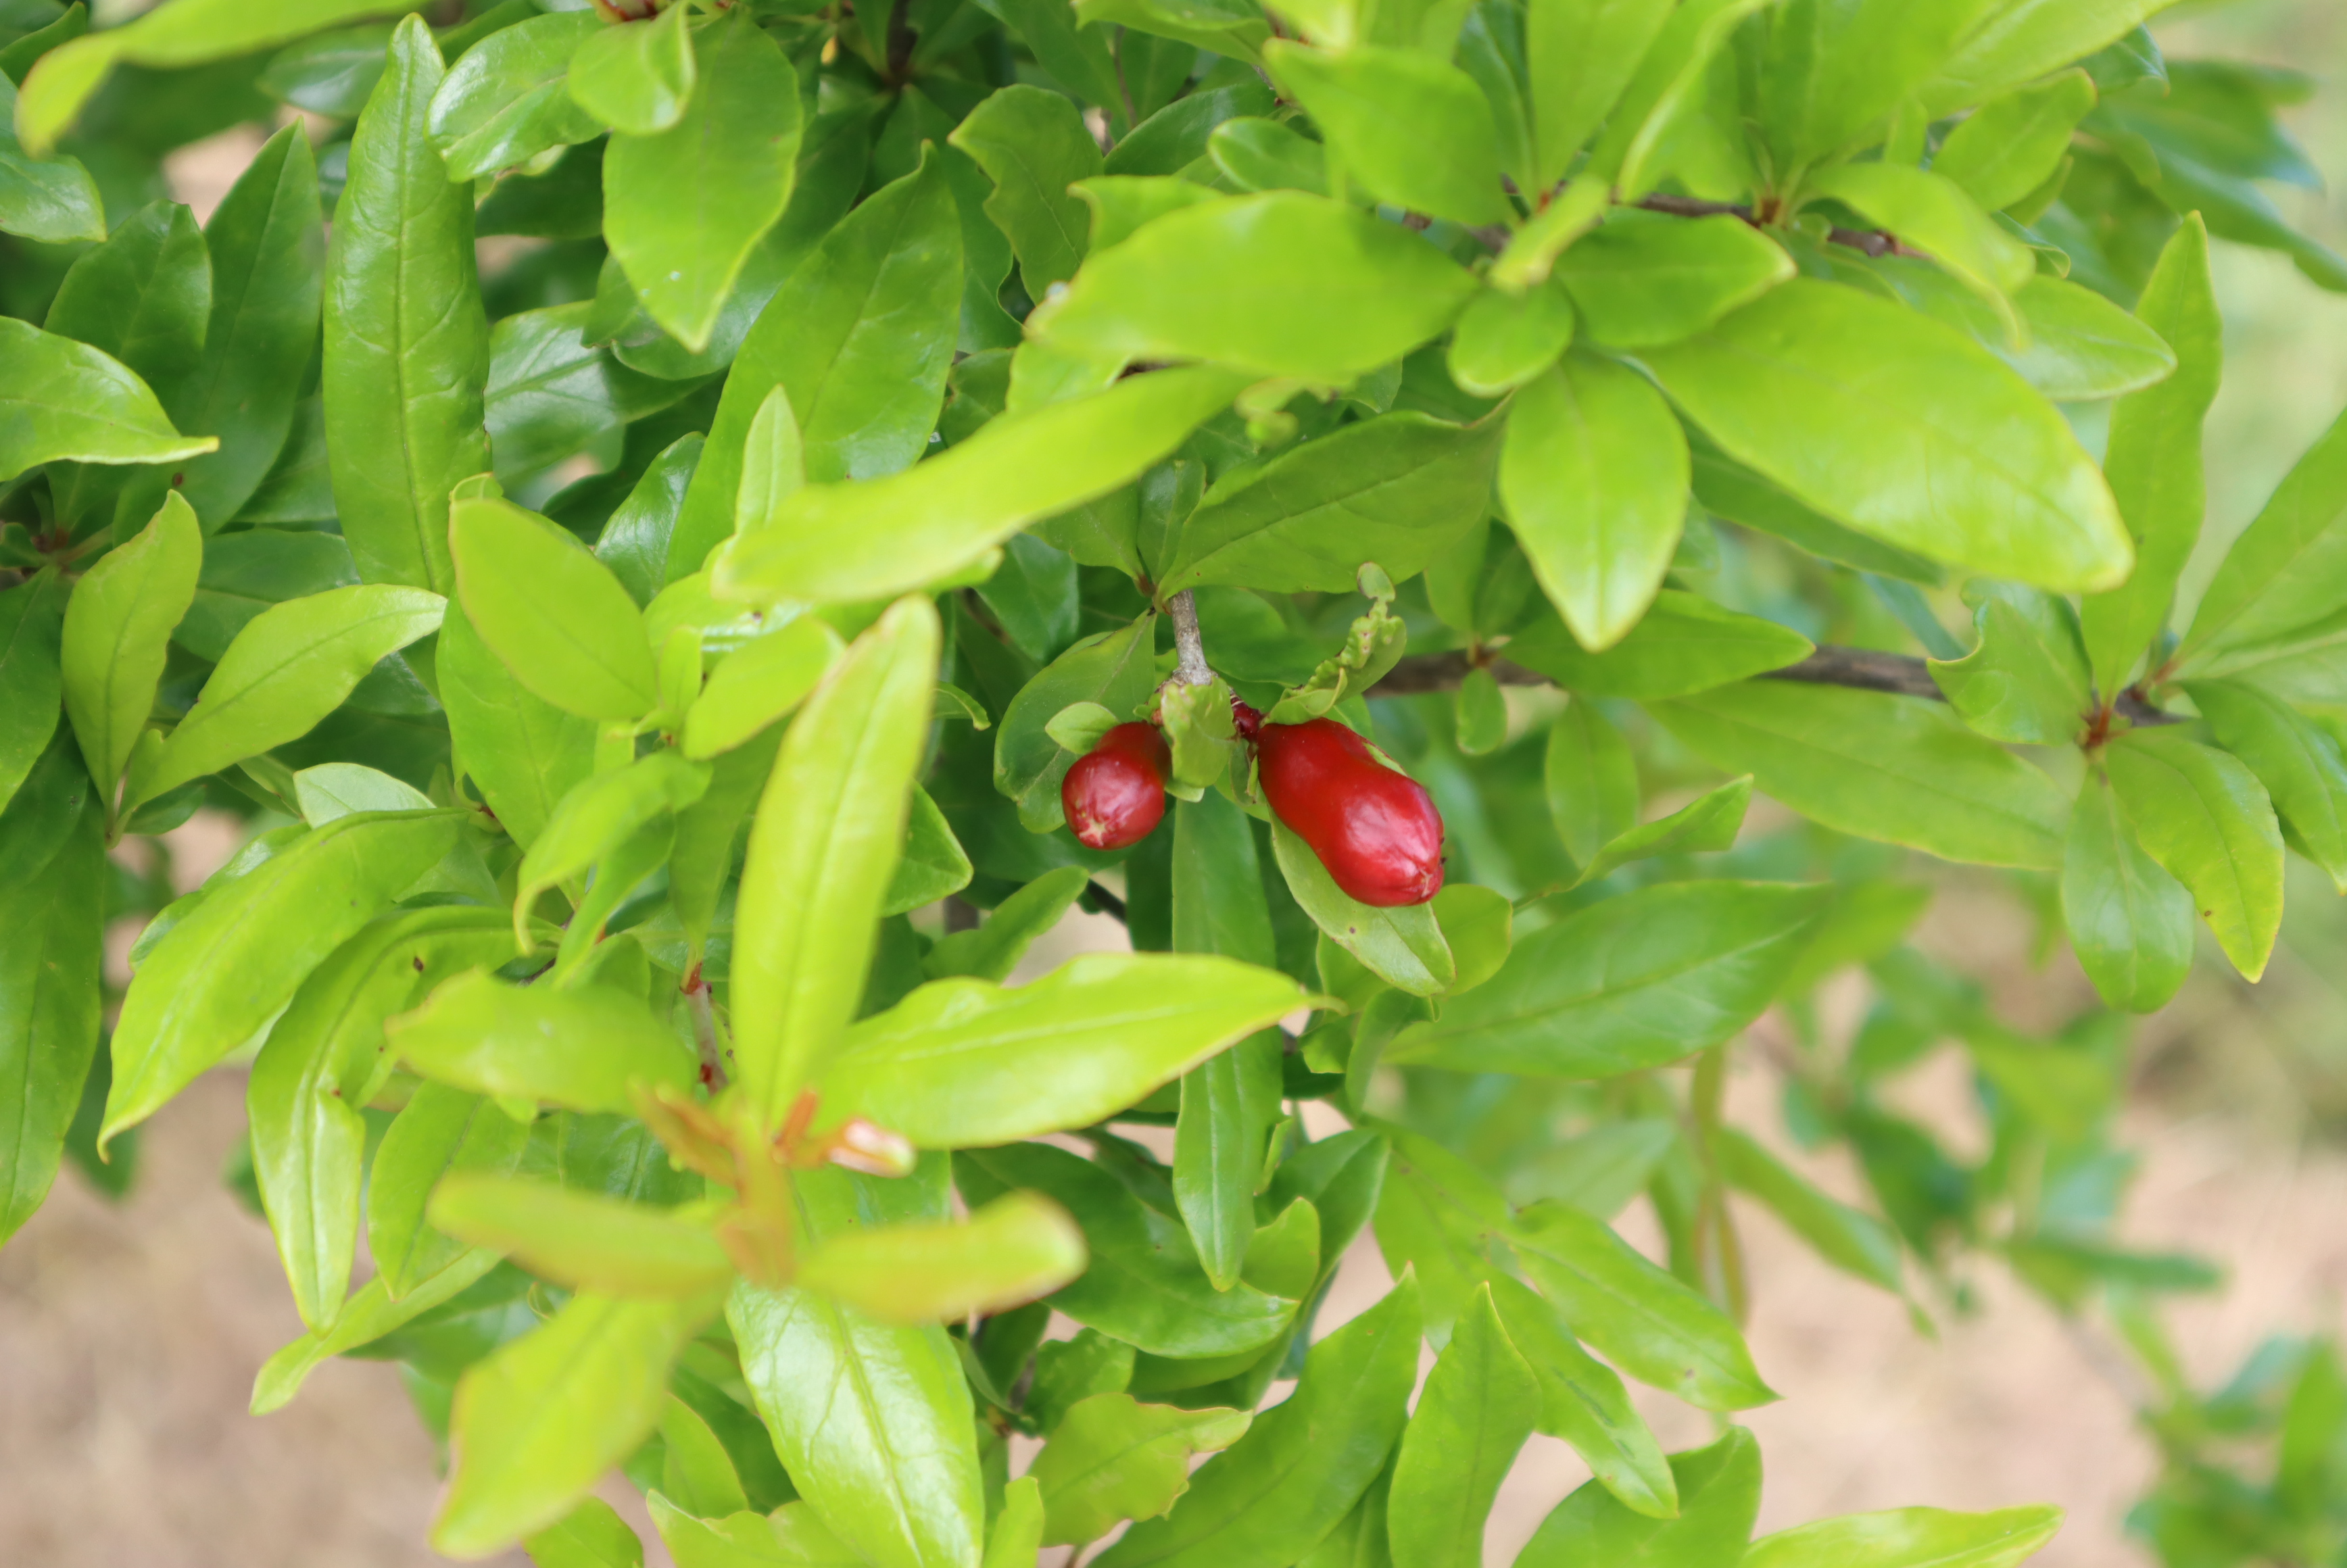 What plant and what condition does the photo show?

pomegranate, aphids, coniella granati
